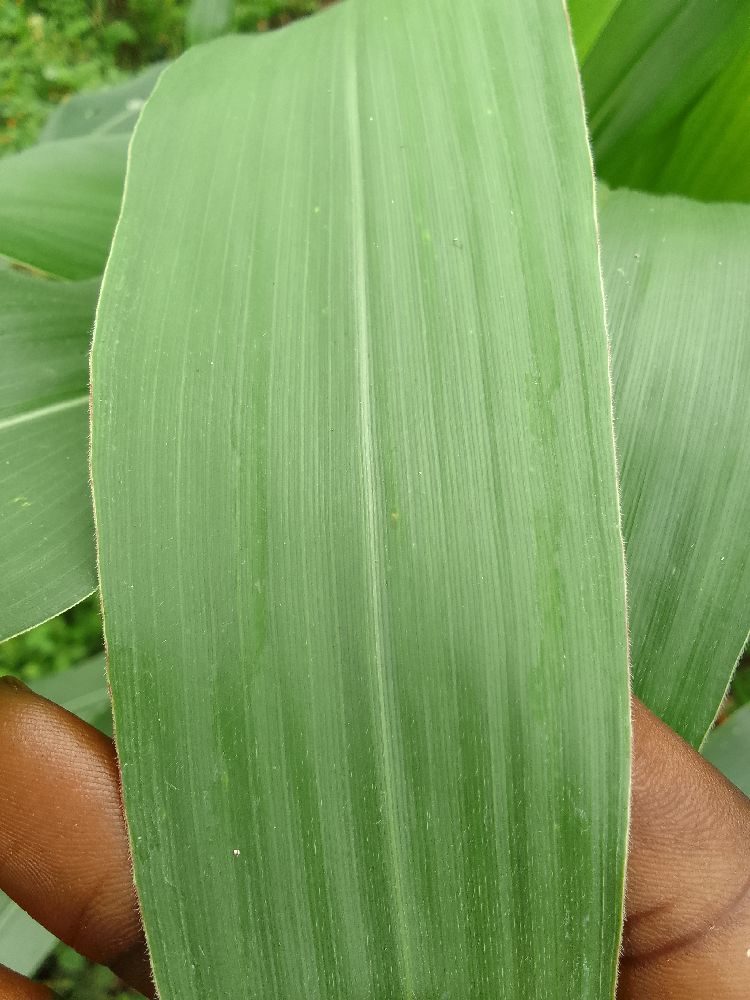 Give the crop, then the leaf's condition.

maize, healthy
